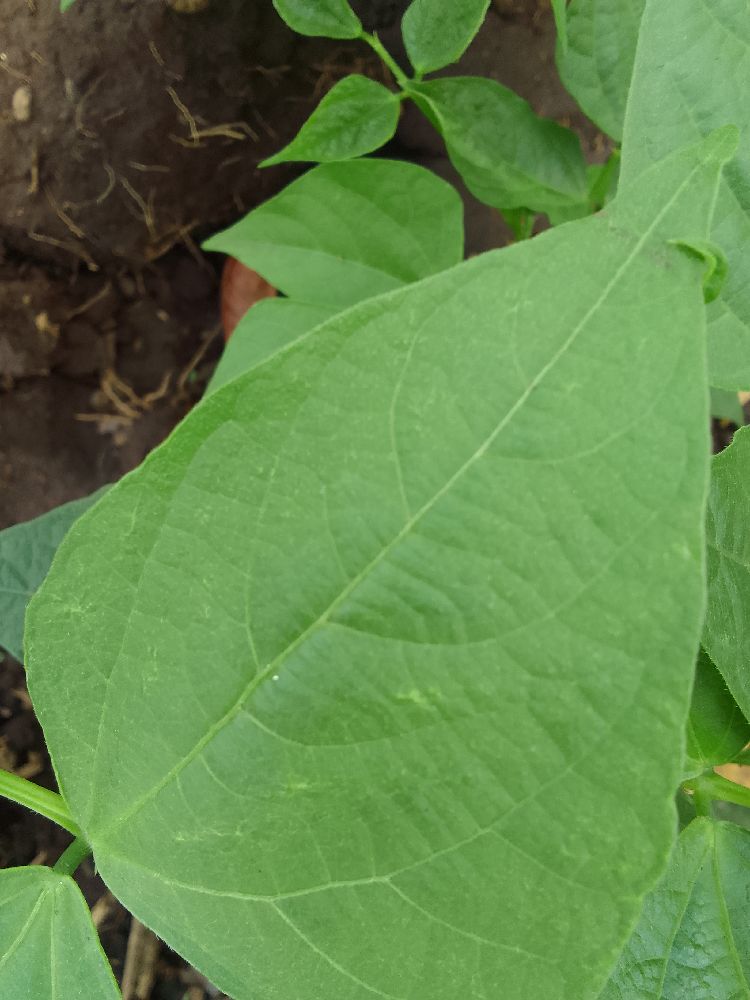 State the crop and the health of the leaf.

common bean, healthy
